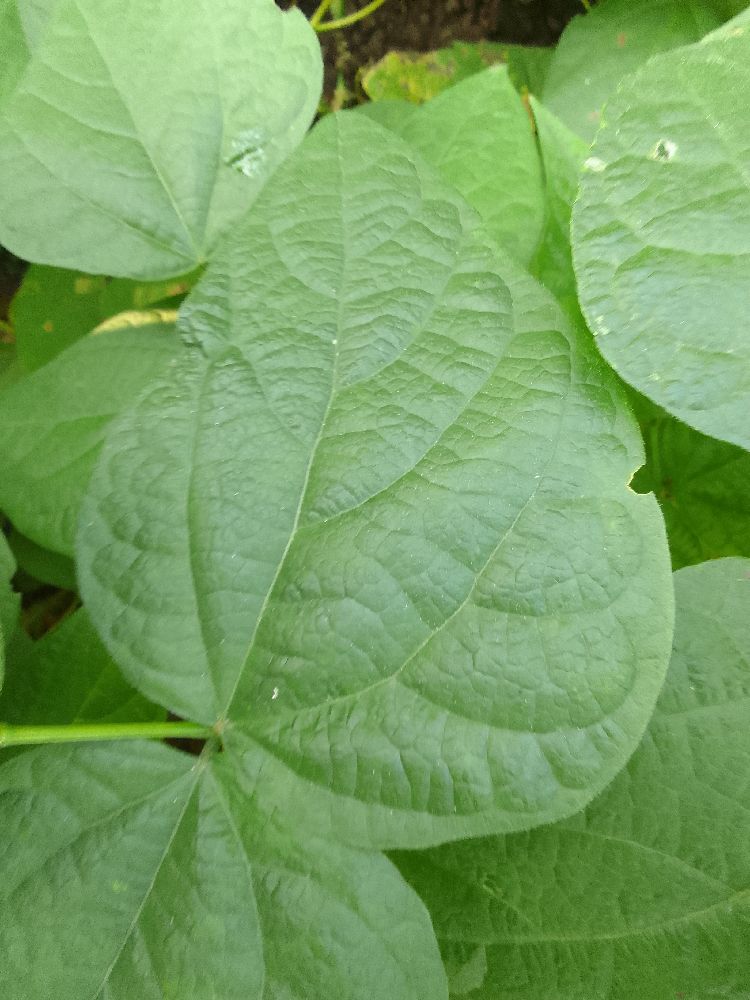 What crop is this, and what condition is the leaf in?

common bean, healthy
